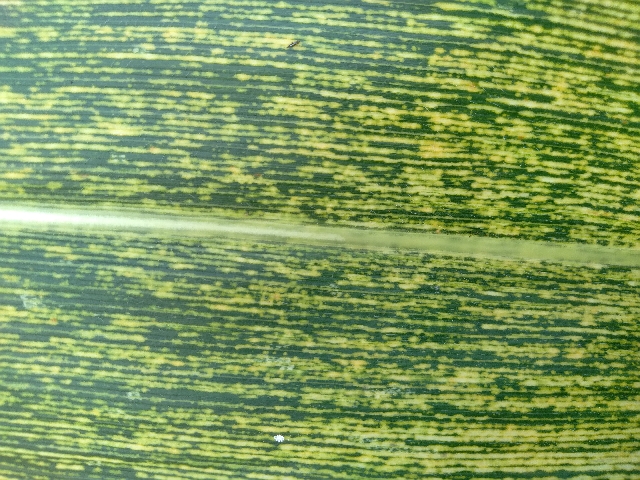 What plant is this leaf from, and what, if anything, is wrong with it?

maize, maize streak virus
